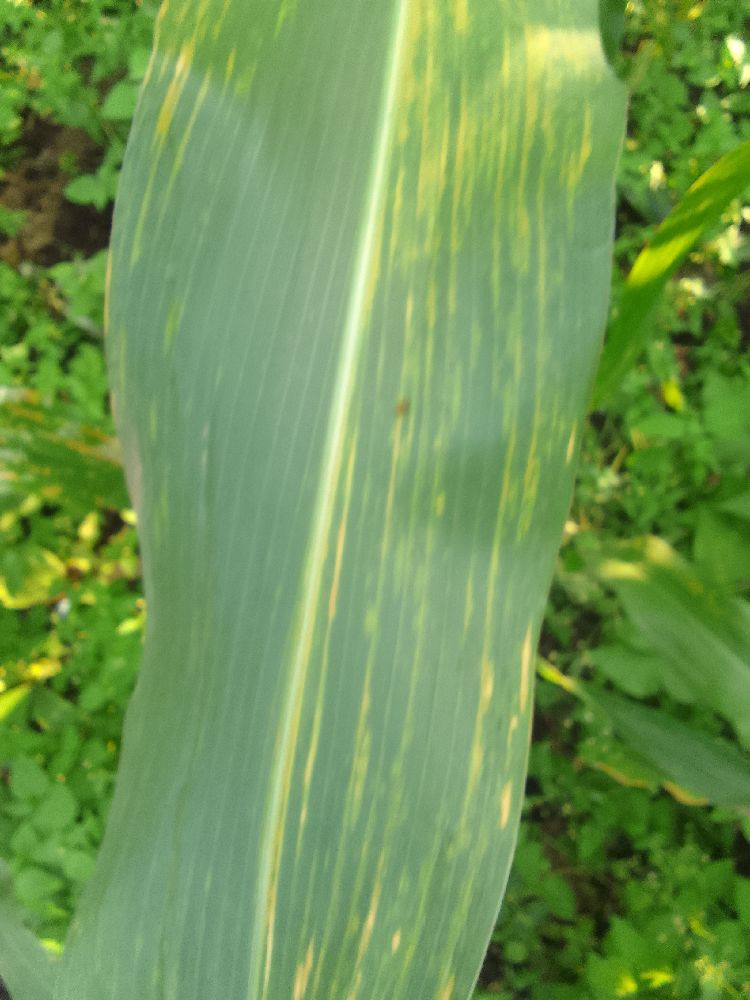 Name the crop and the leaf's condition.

maize, maize lethal necrosis
